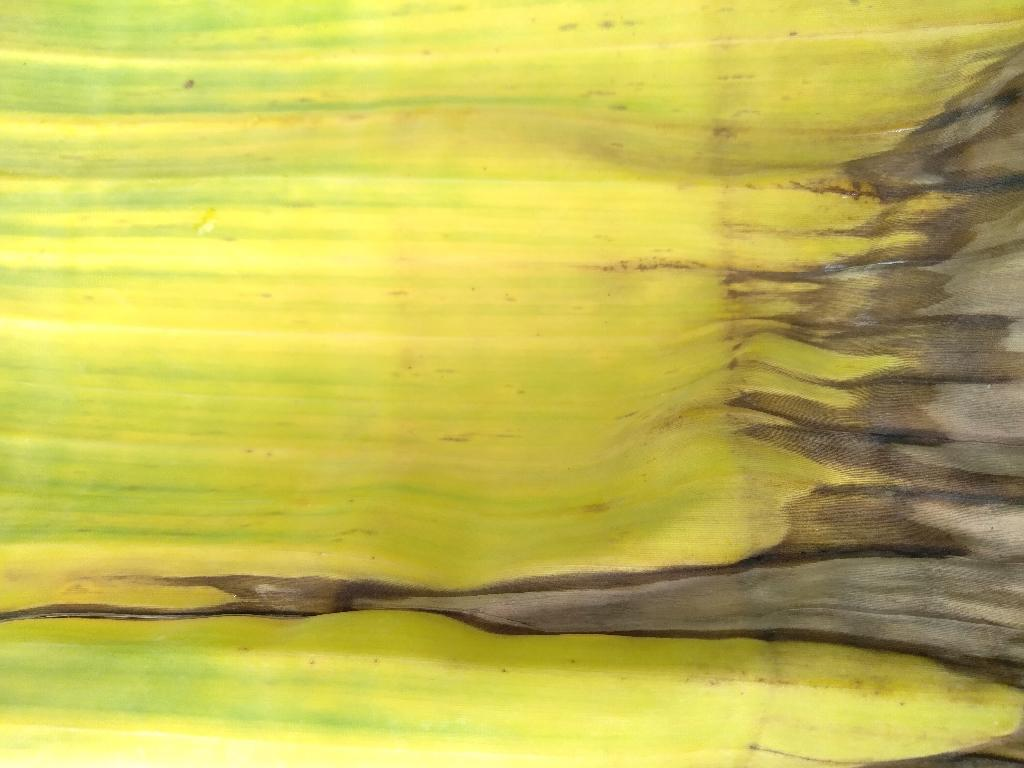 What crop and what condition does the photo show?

banana, fusarium wilt race 1
